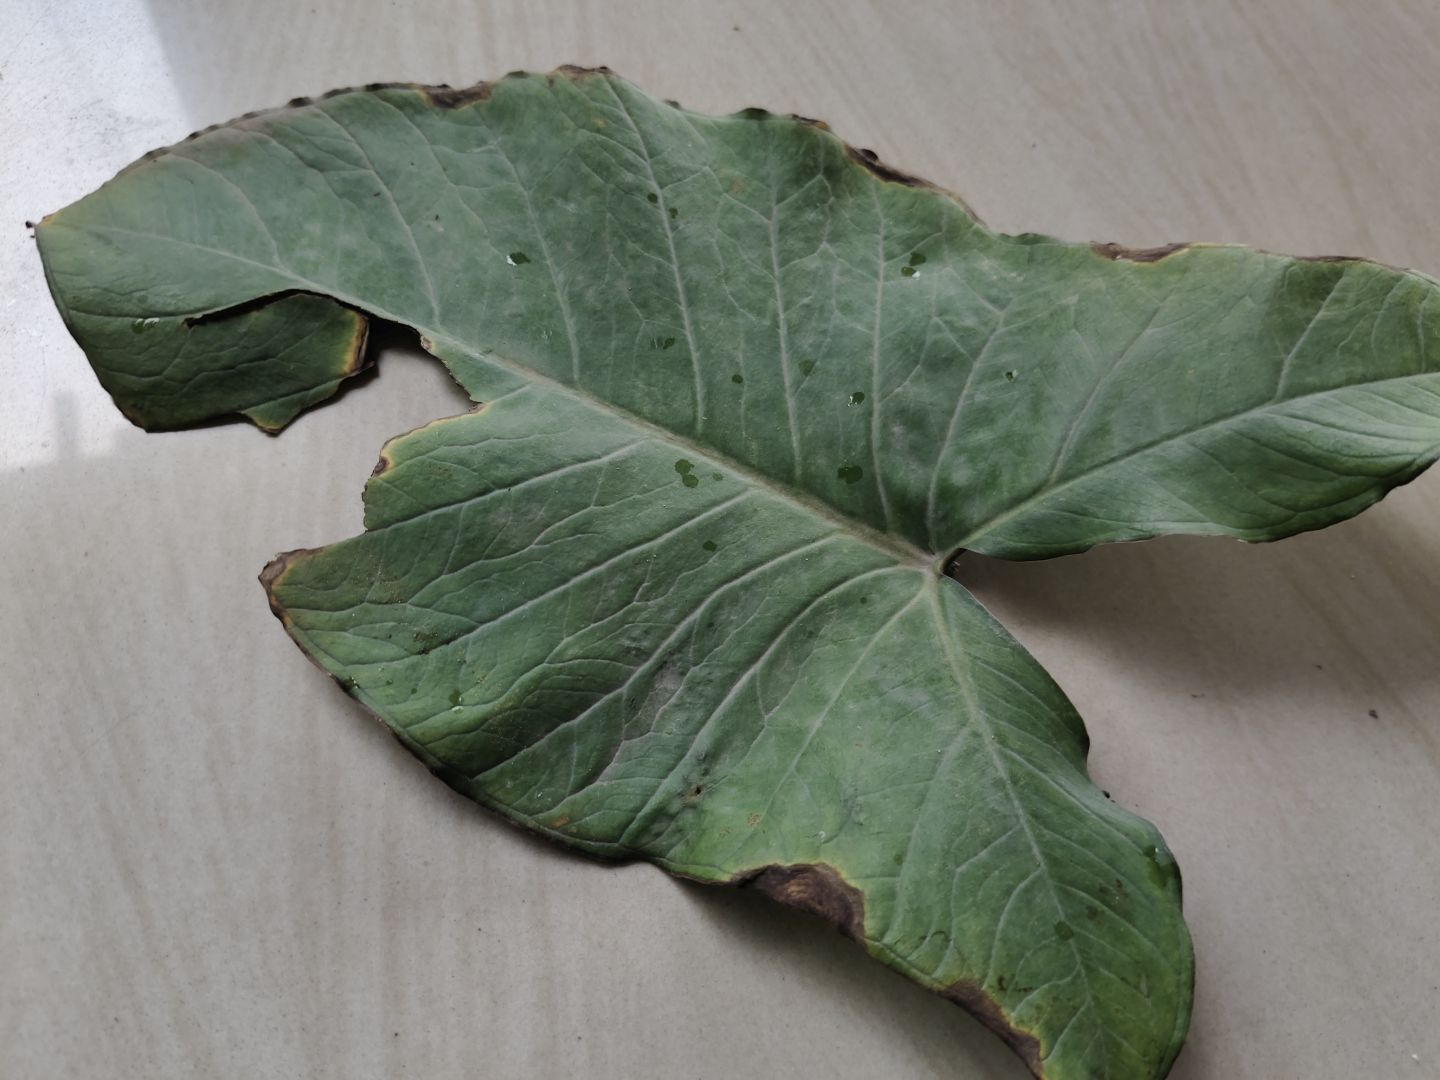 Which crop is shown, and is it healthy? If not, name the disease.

taro, leaf blight
